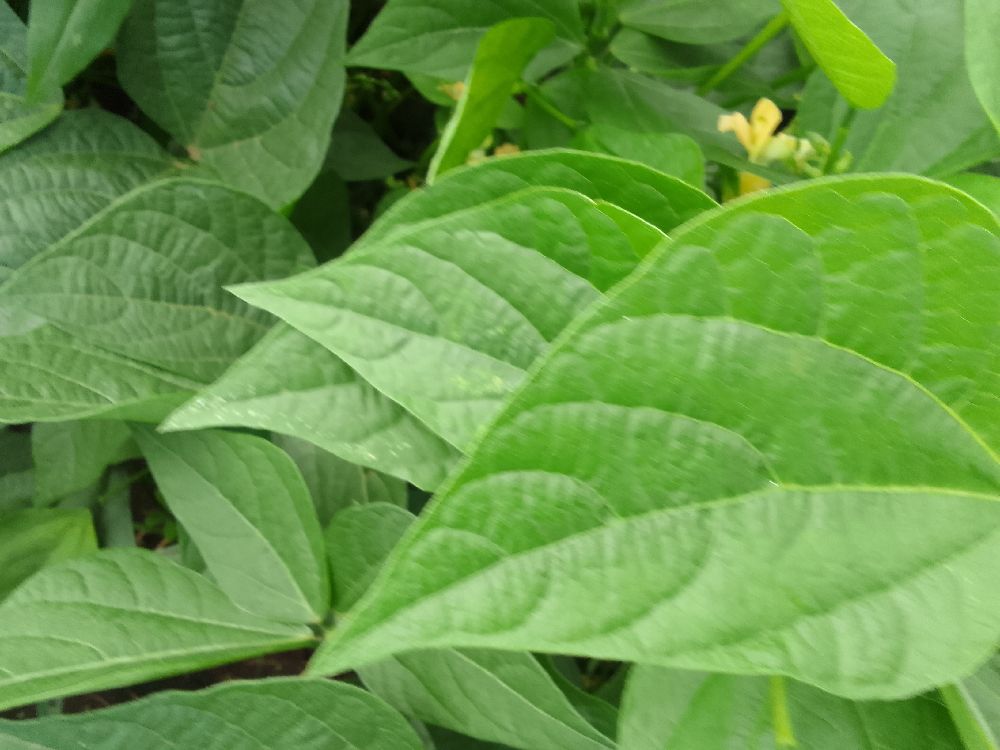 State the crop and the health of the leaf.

common bean, healthy
